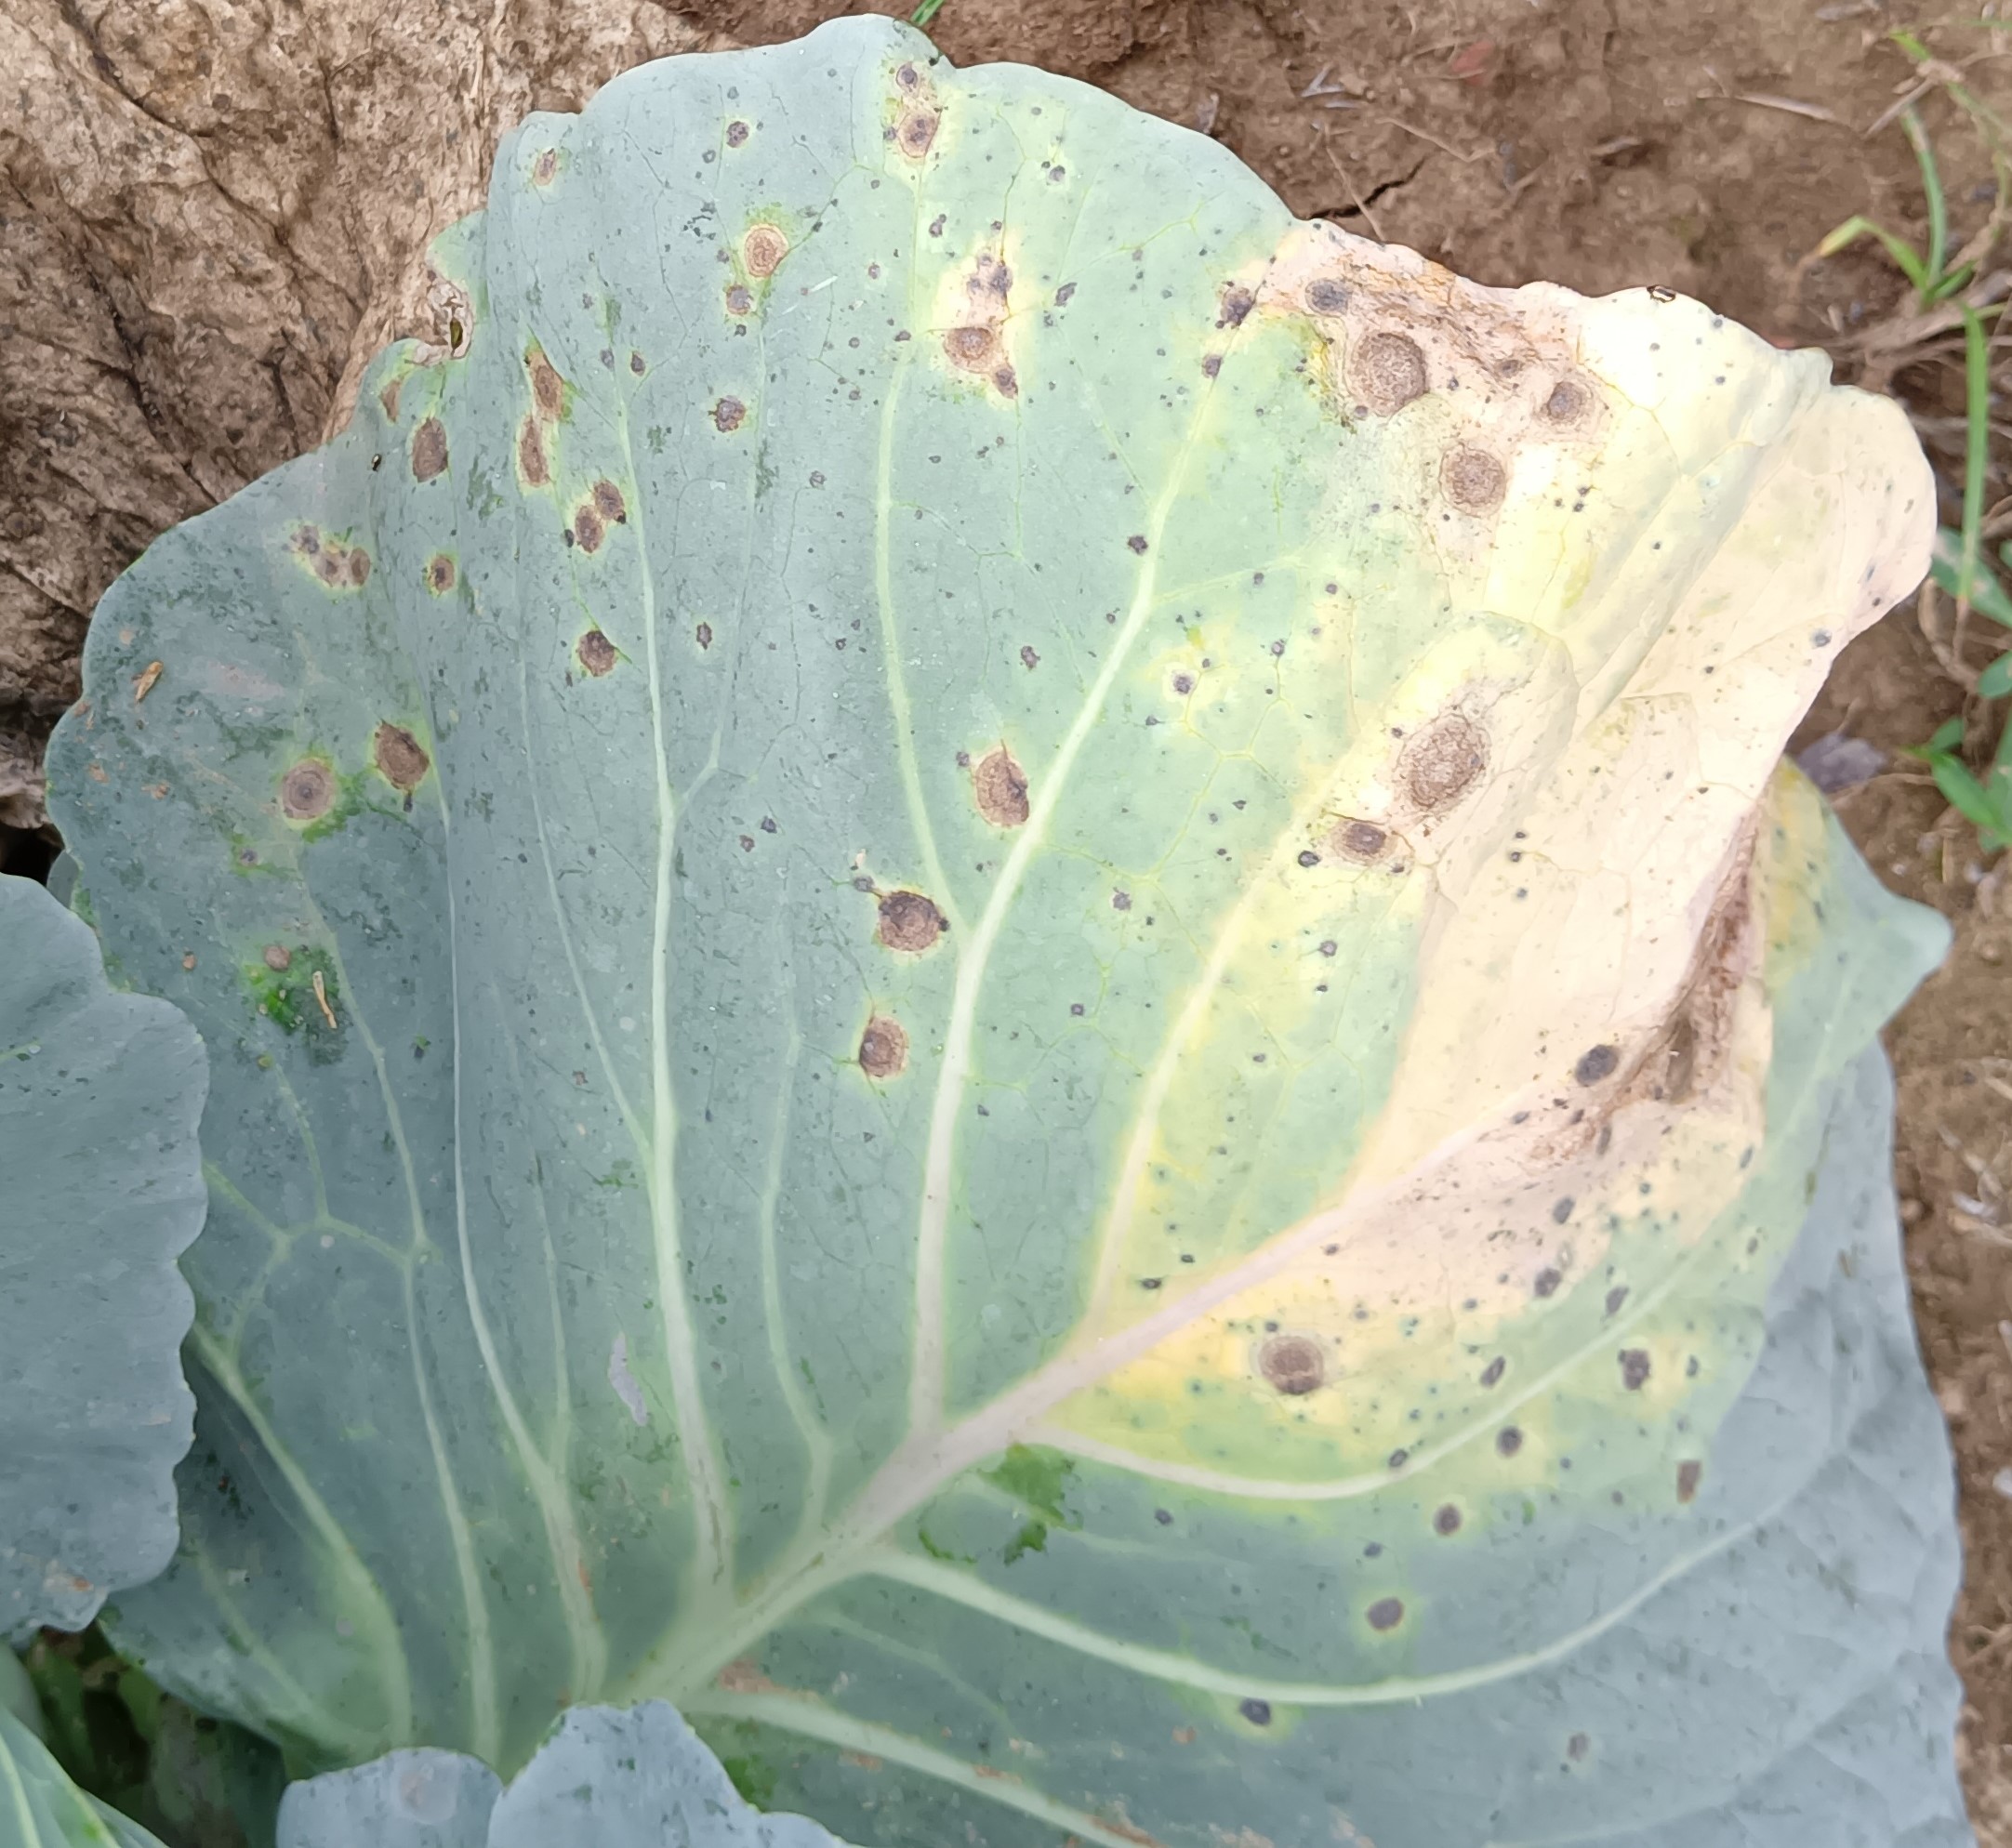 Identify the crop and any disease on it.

cabbage, alternaria
